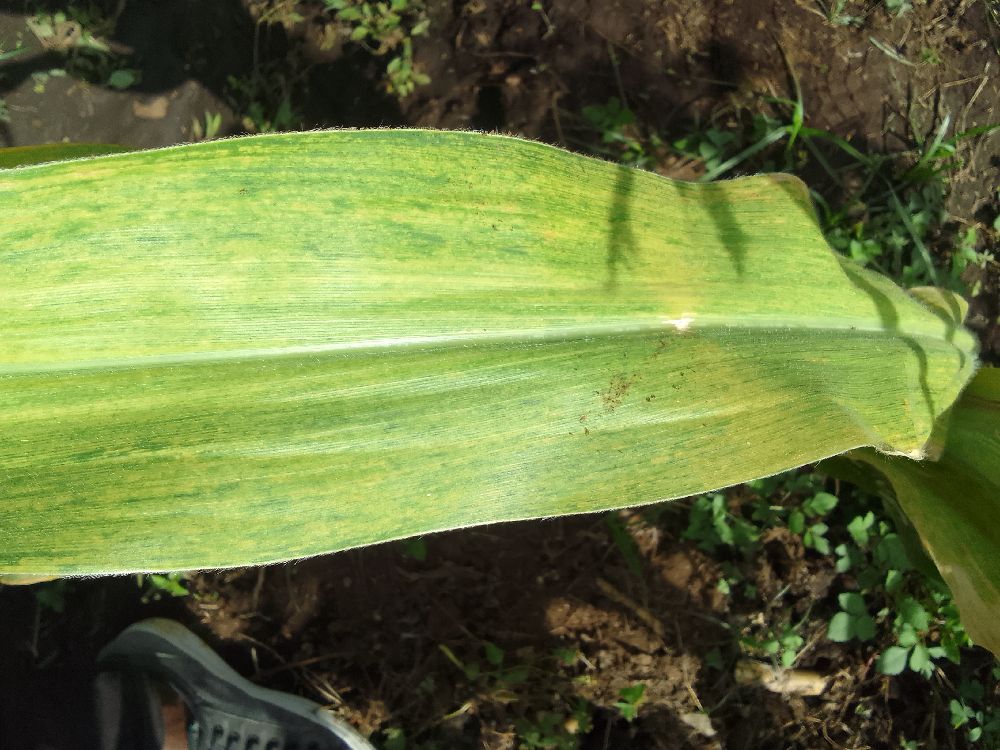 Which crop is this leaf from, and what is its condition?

maize, maize lethal necrosis
